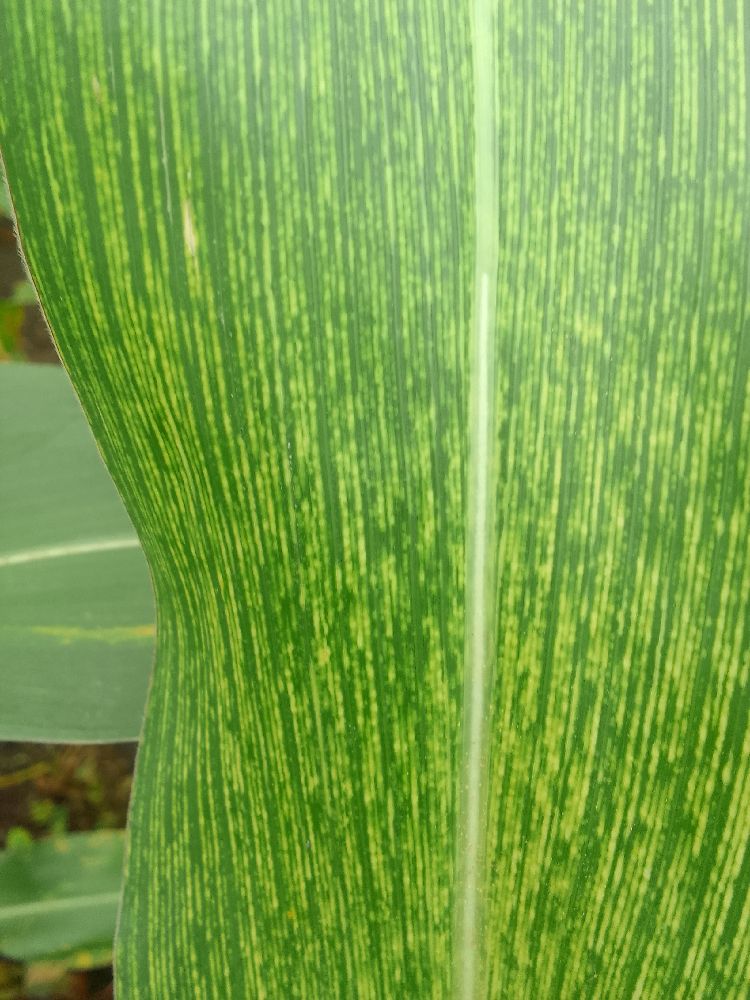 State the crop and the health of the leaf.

maize, maize streak virus
